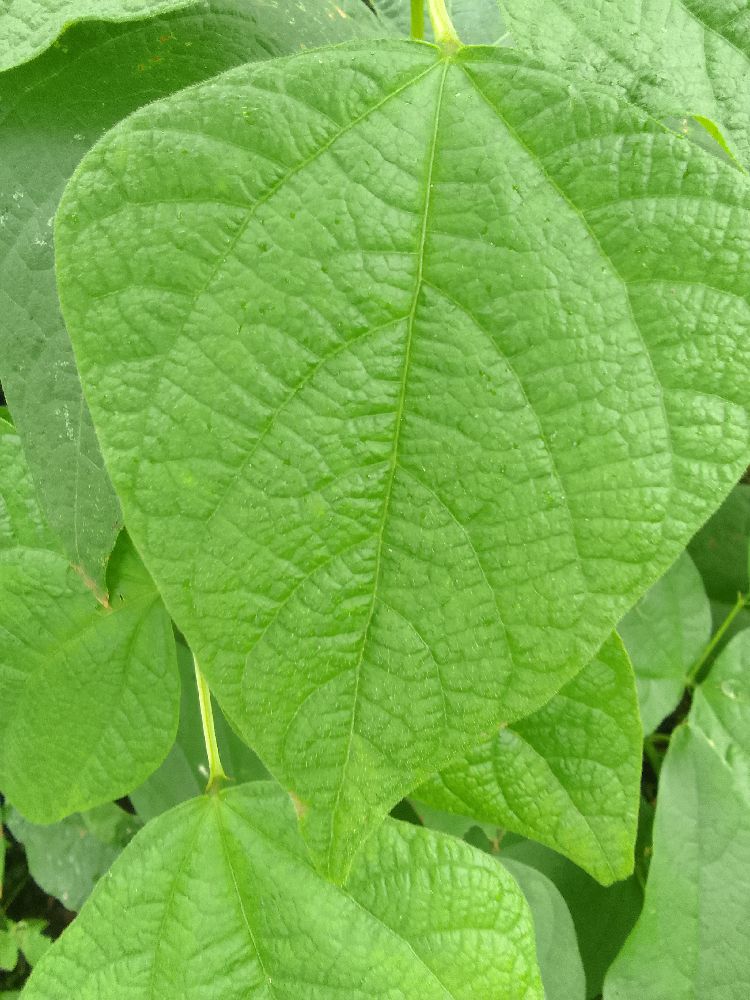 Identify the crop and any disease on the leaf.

common bean, healthy
